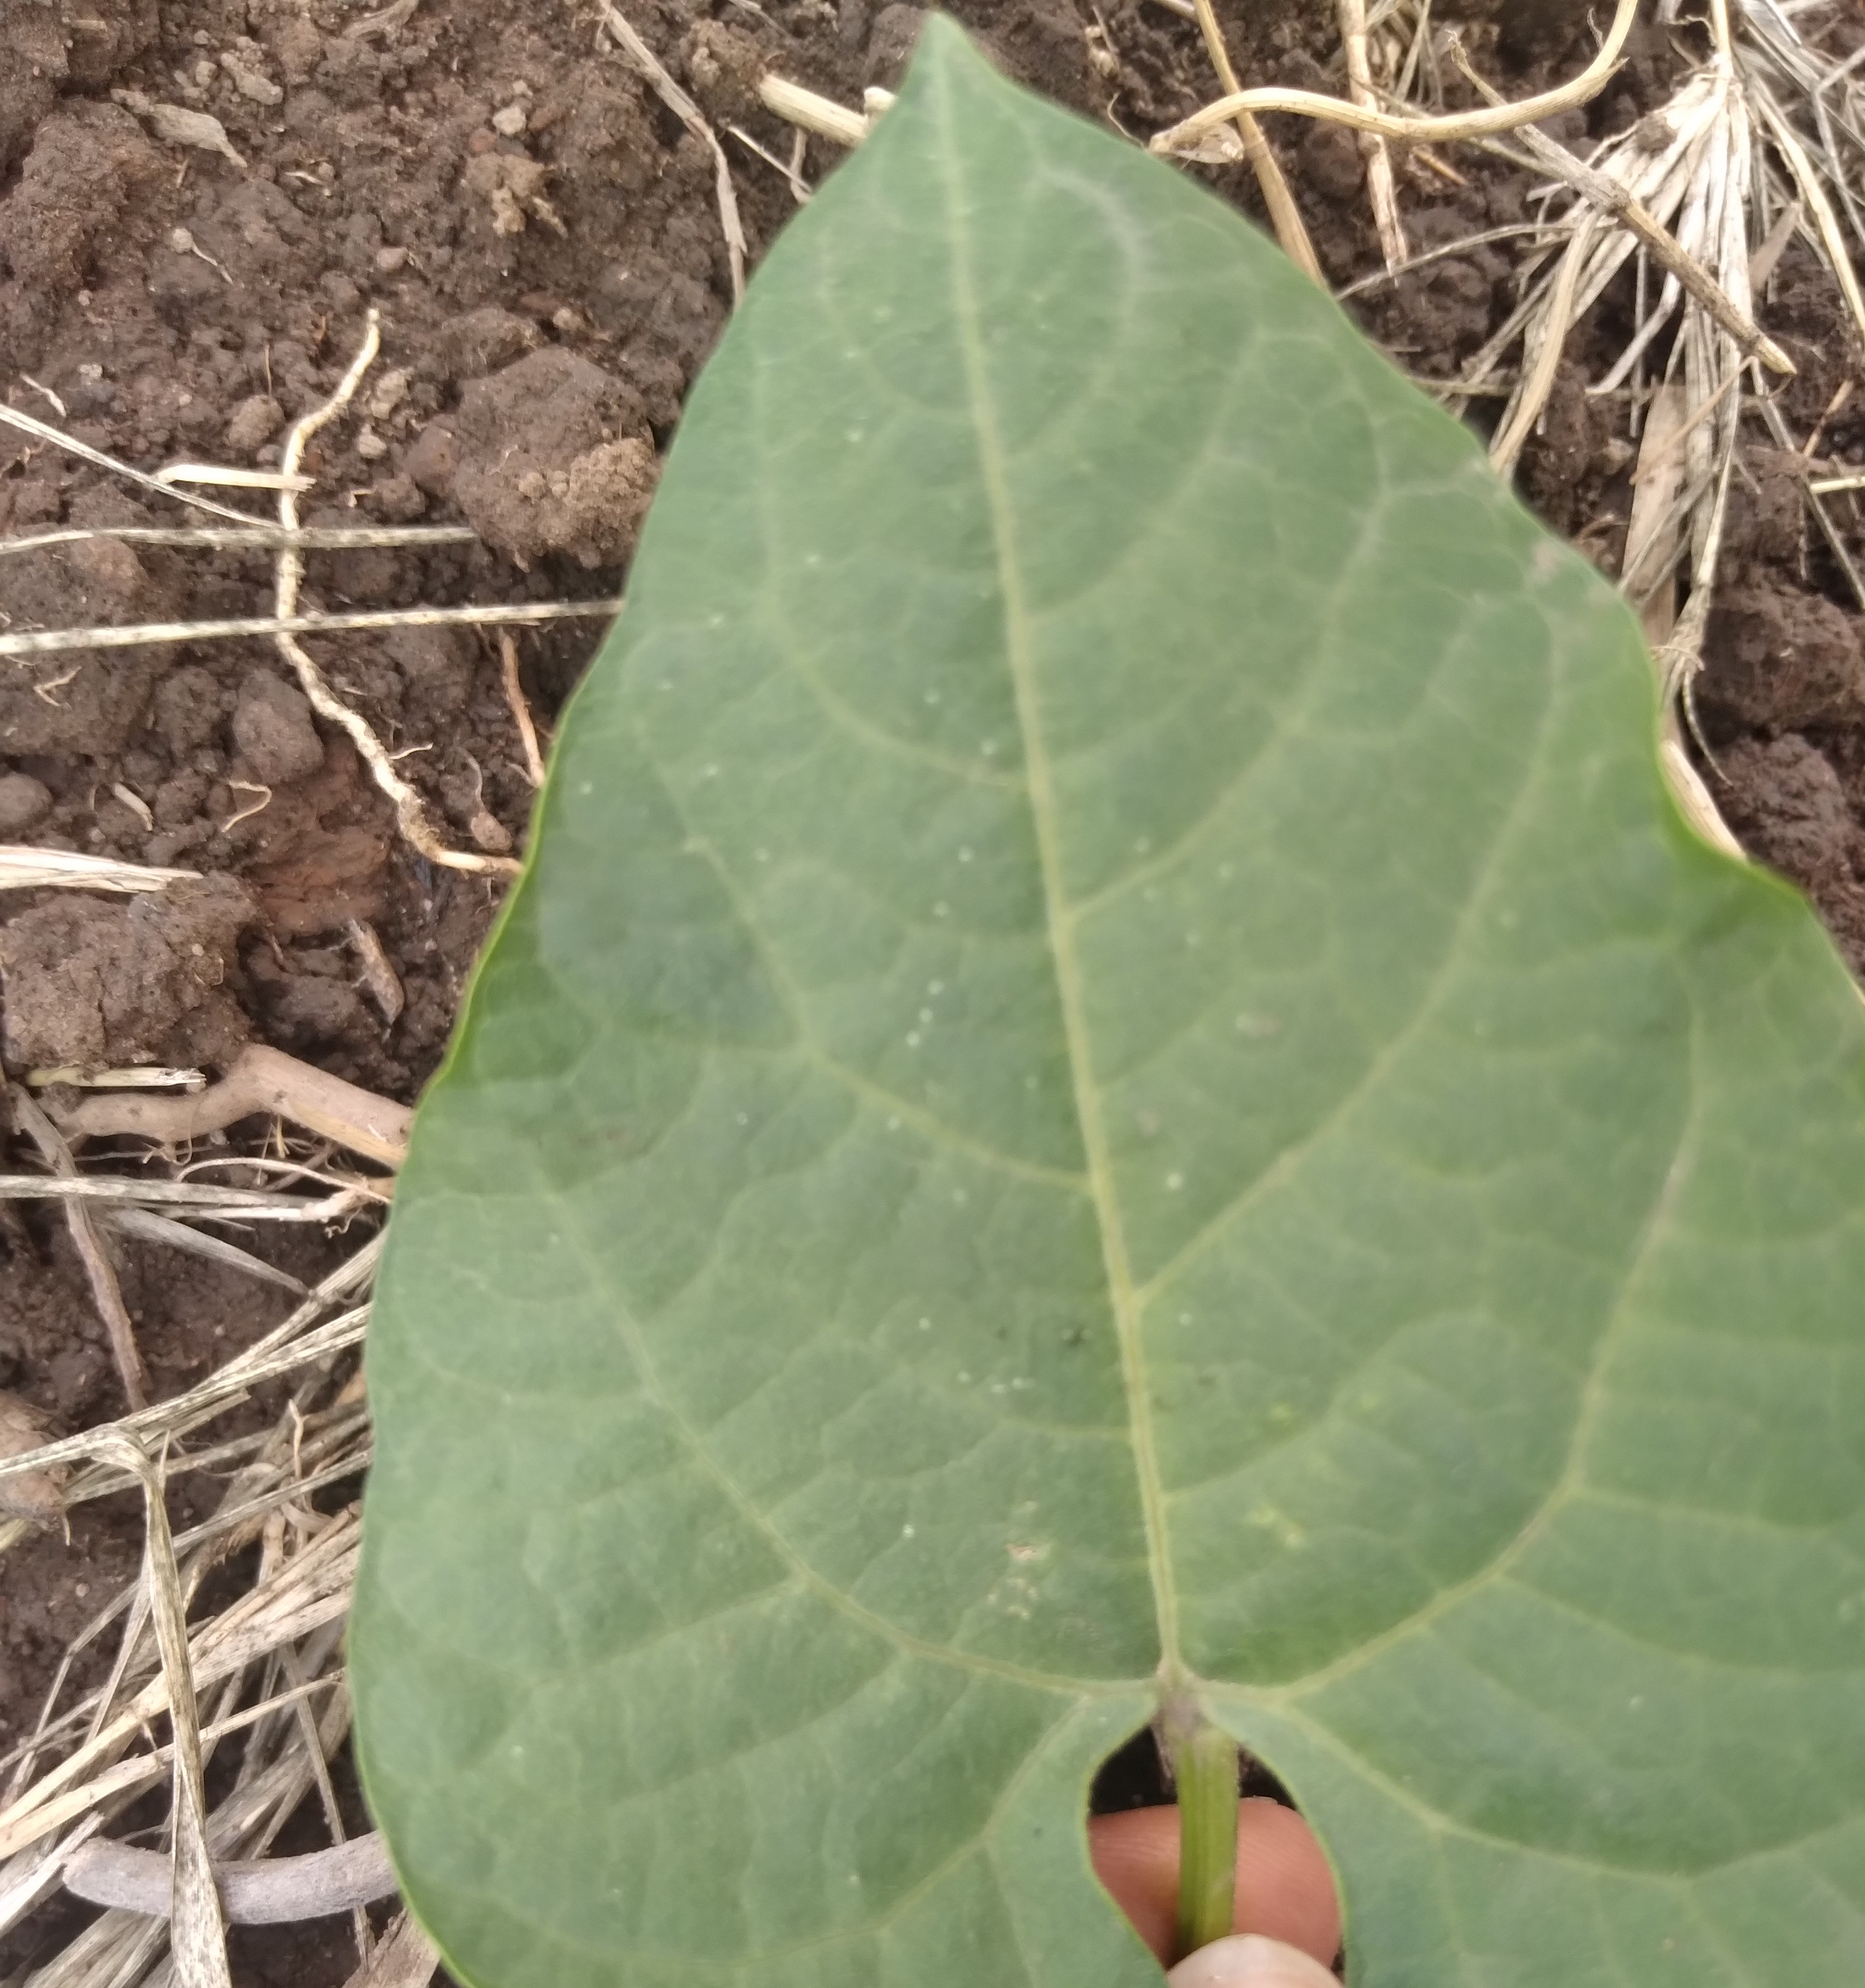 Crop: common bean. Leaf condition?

healthy
